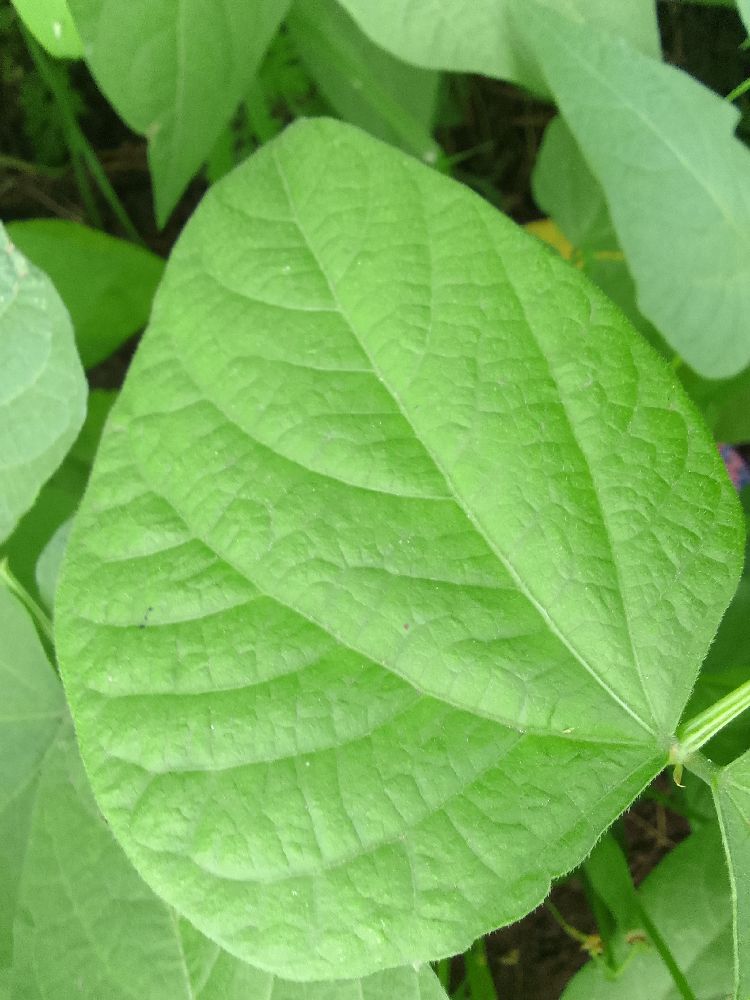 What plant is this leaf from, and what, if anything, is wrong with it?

common bean, healthy
